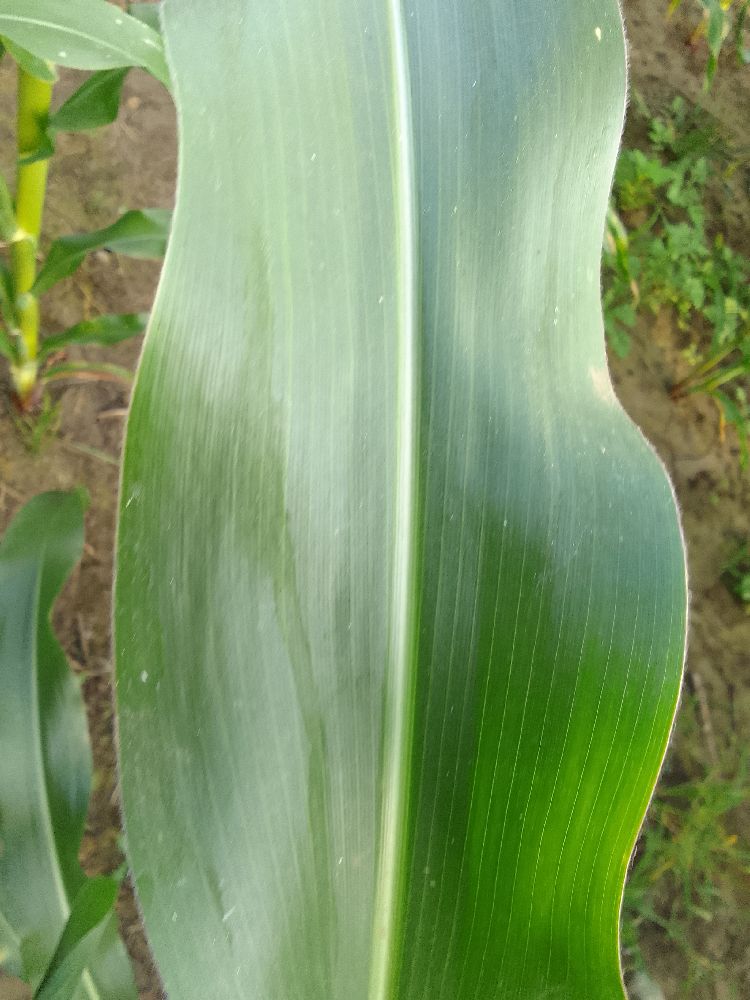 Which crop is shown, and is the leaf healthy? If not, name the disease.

maize, healthy
